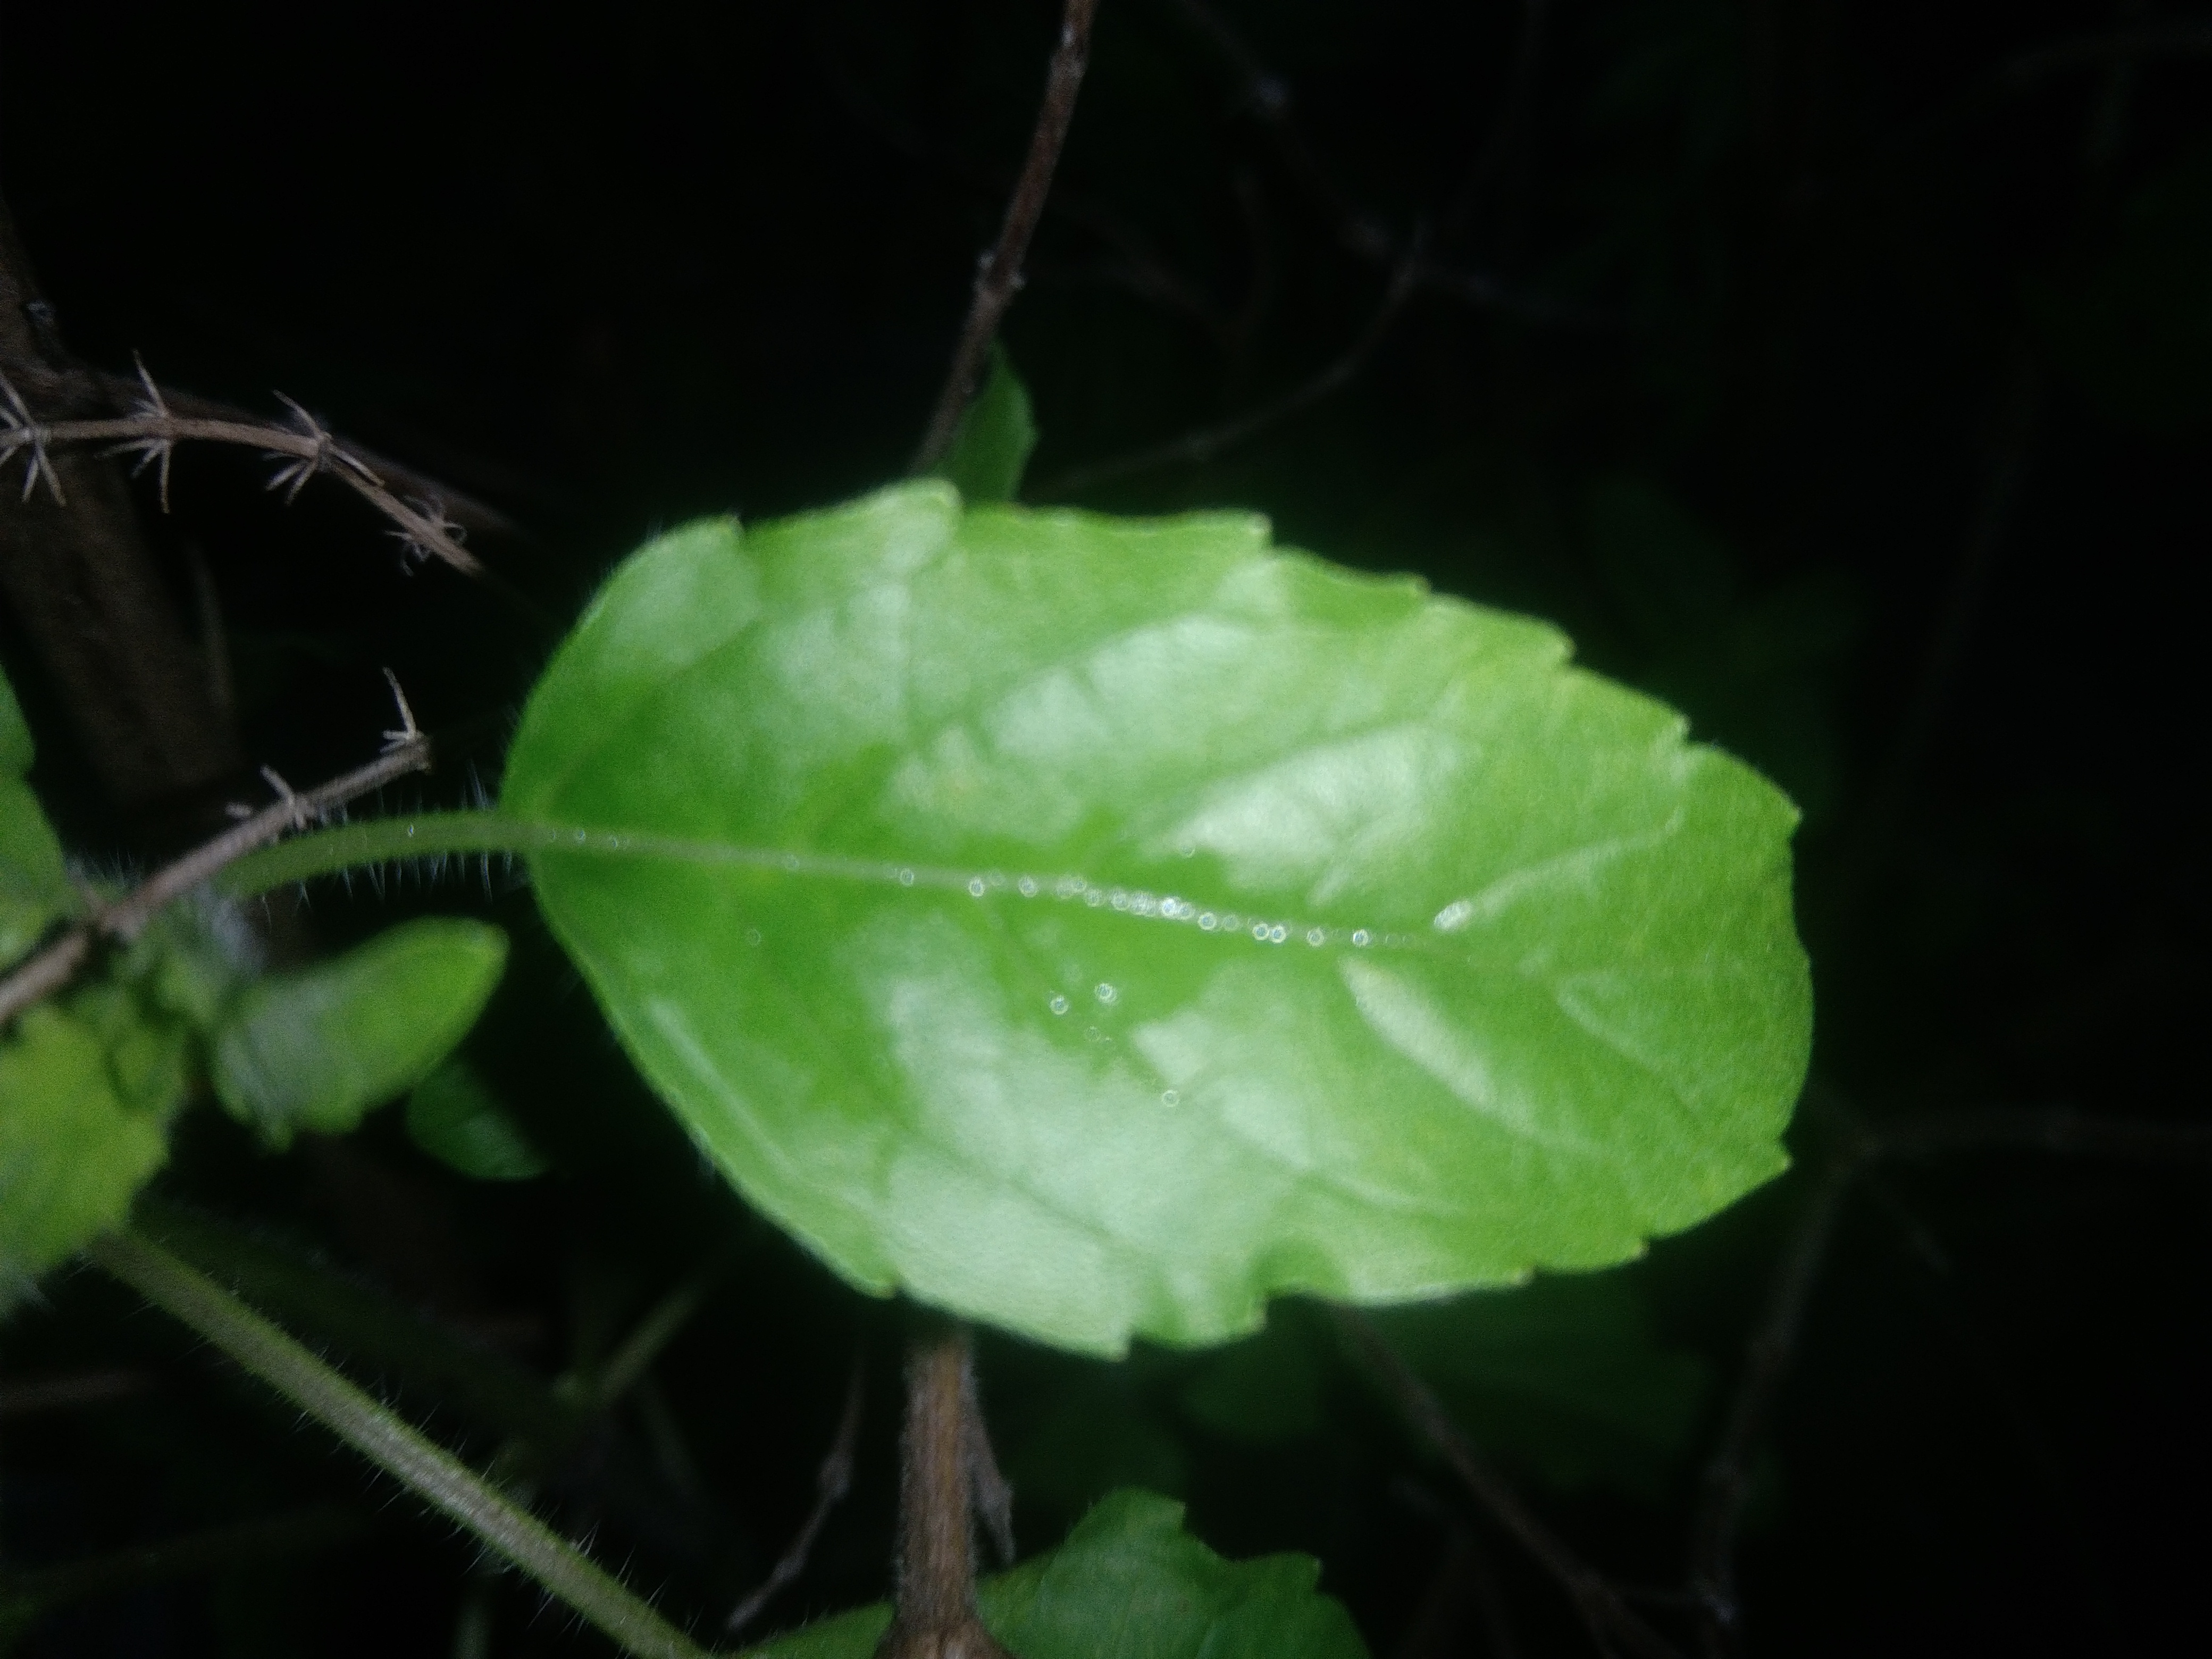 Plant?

tulshi
